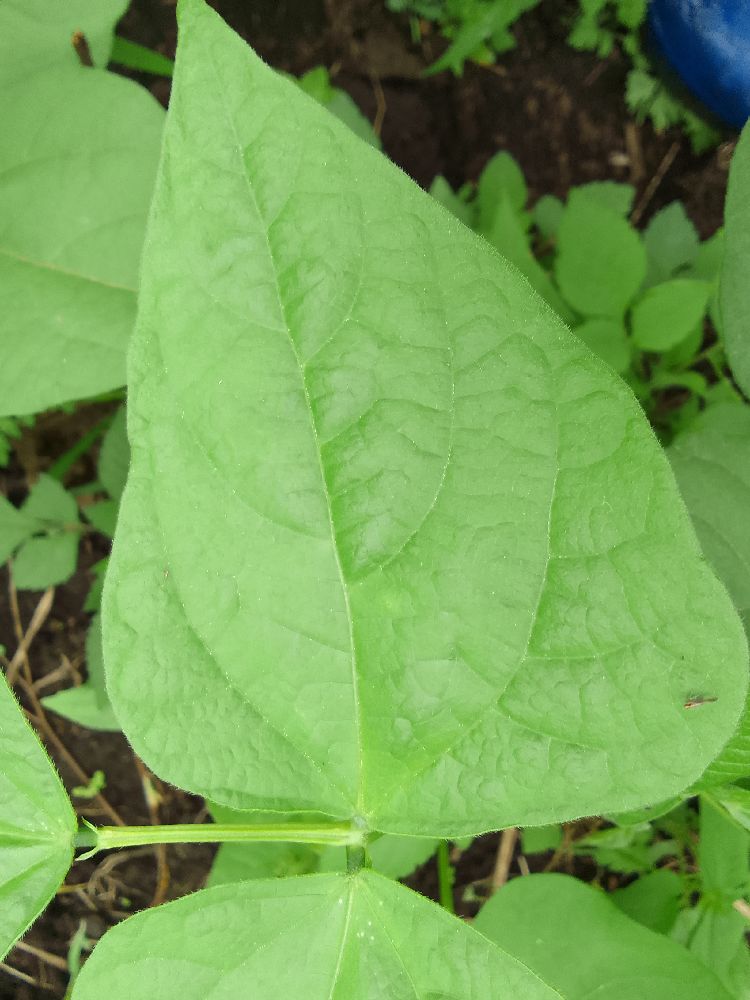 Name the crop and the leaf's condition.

common bean, healthy
